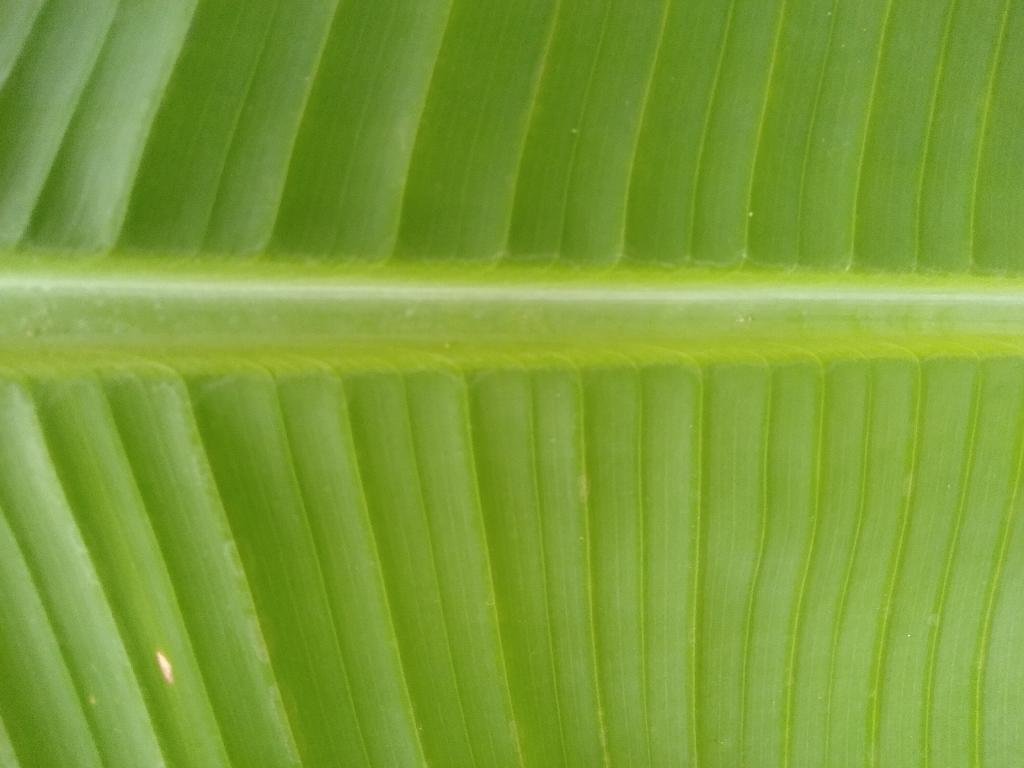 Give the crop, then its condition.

banana, healthy
